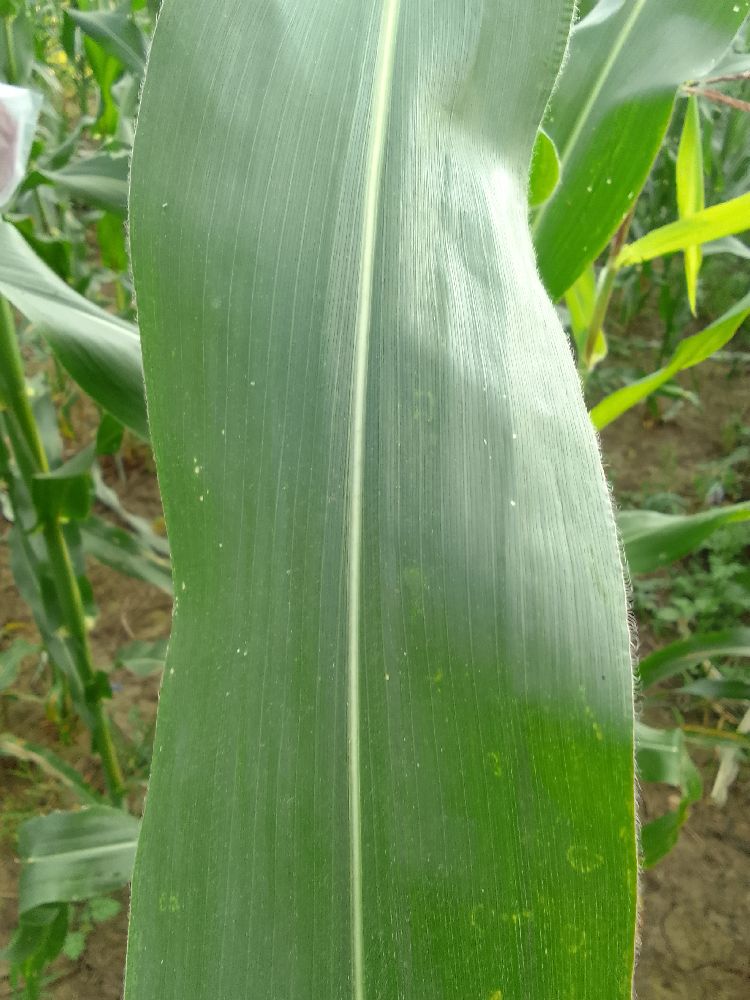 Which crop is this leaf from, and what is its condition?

maize, healthy
